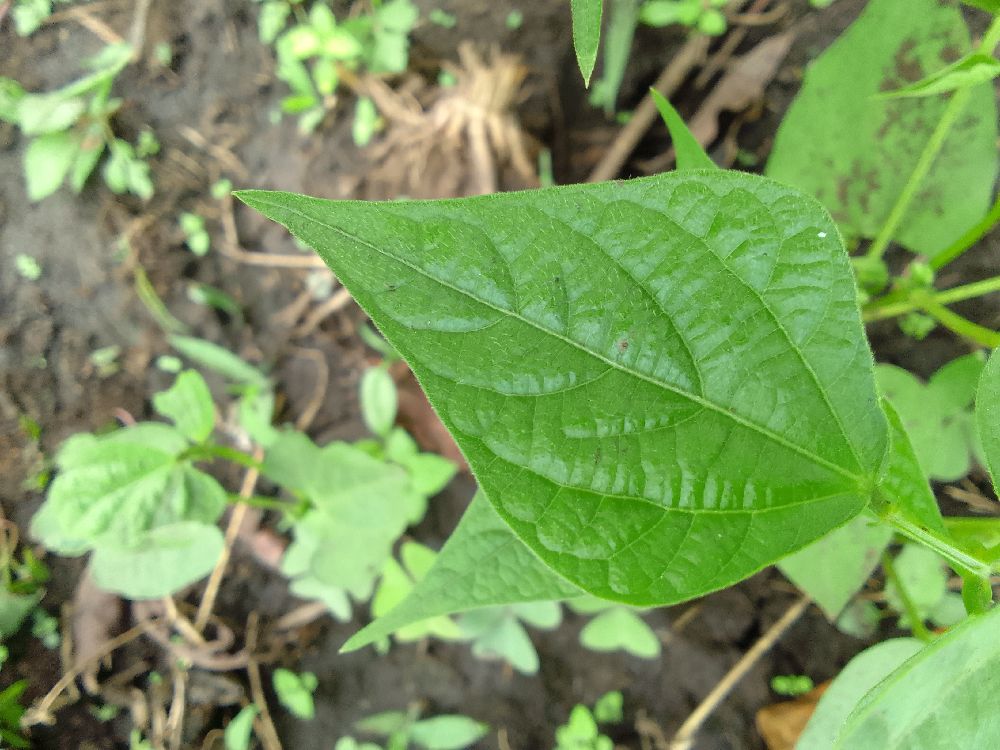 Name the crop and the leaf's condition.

common bean, healthy
